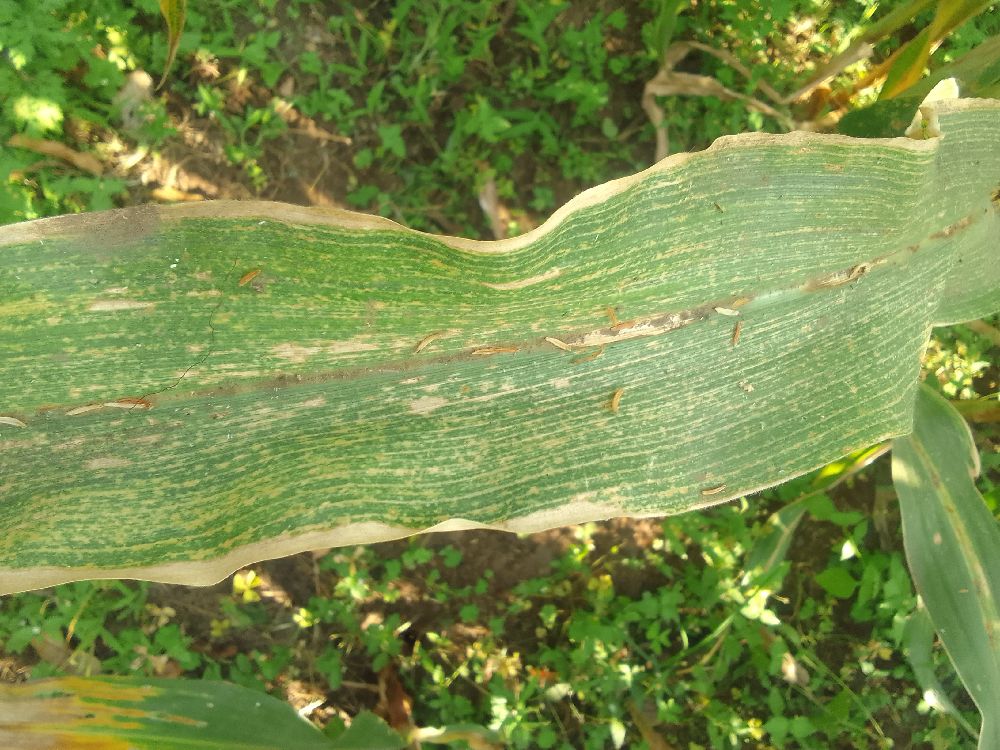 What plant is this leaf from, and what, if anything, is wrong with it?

maize, maize lethal necrosis
